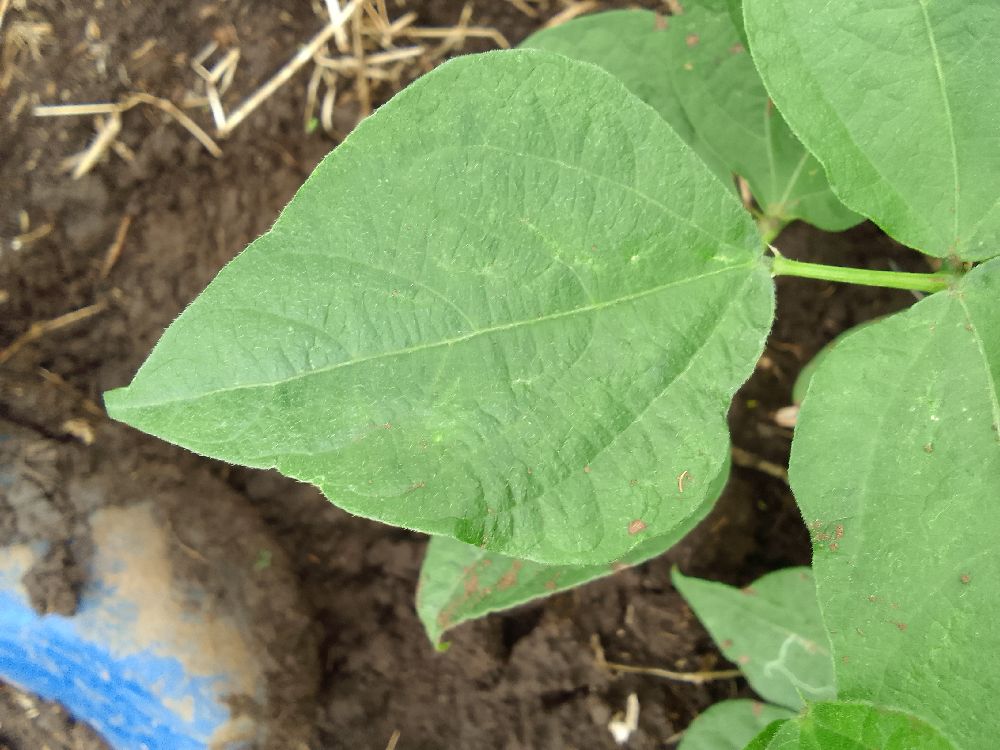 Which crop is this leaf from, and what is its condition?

common bean, healthy
